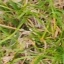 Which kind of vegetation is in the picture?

grass
